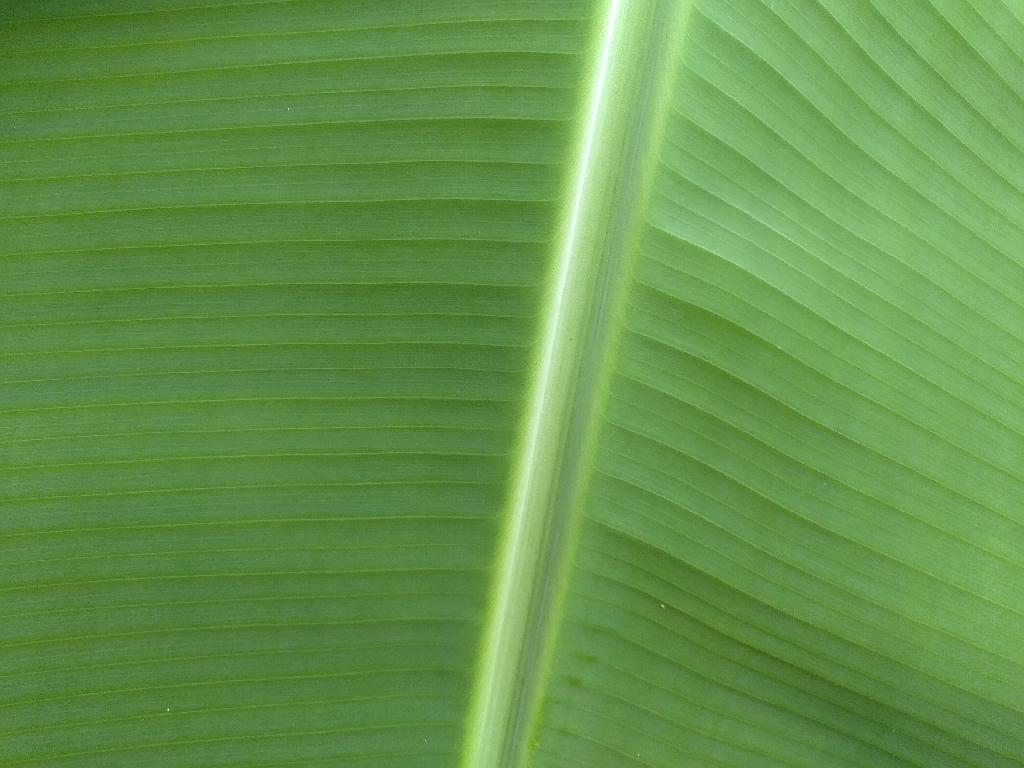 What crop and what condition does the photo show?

banana, healthy
